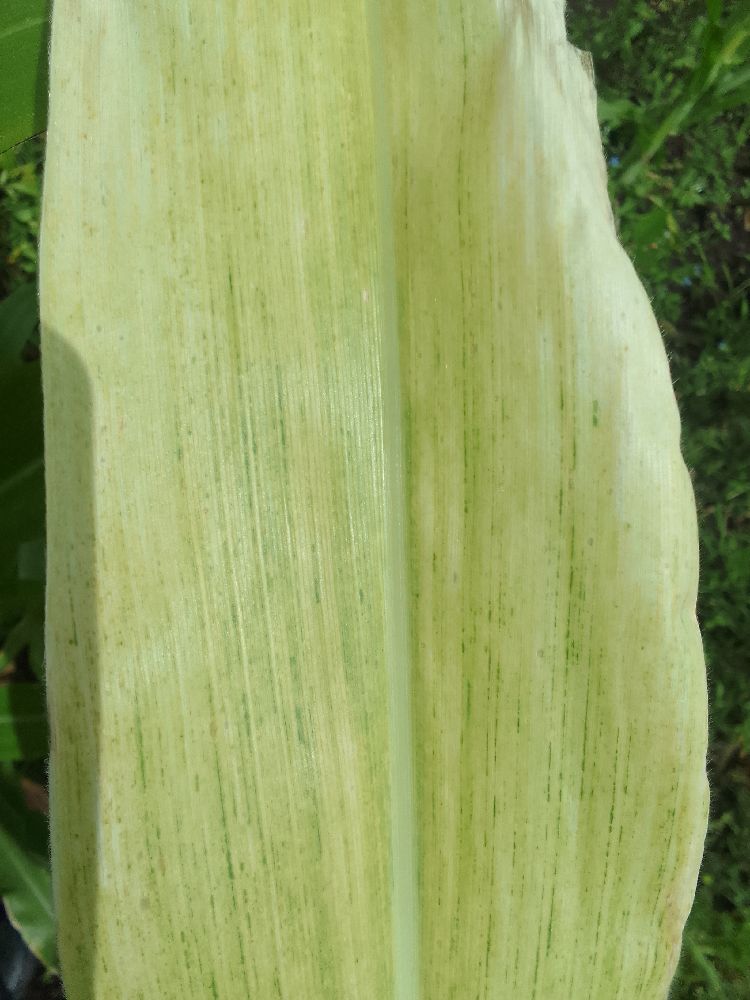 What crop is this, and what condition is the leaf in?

maize, maize lethal necrosis
